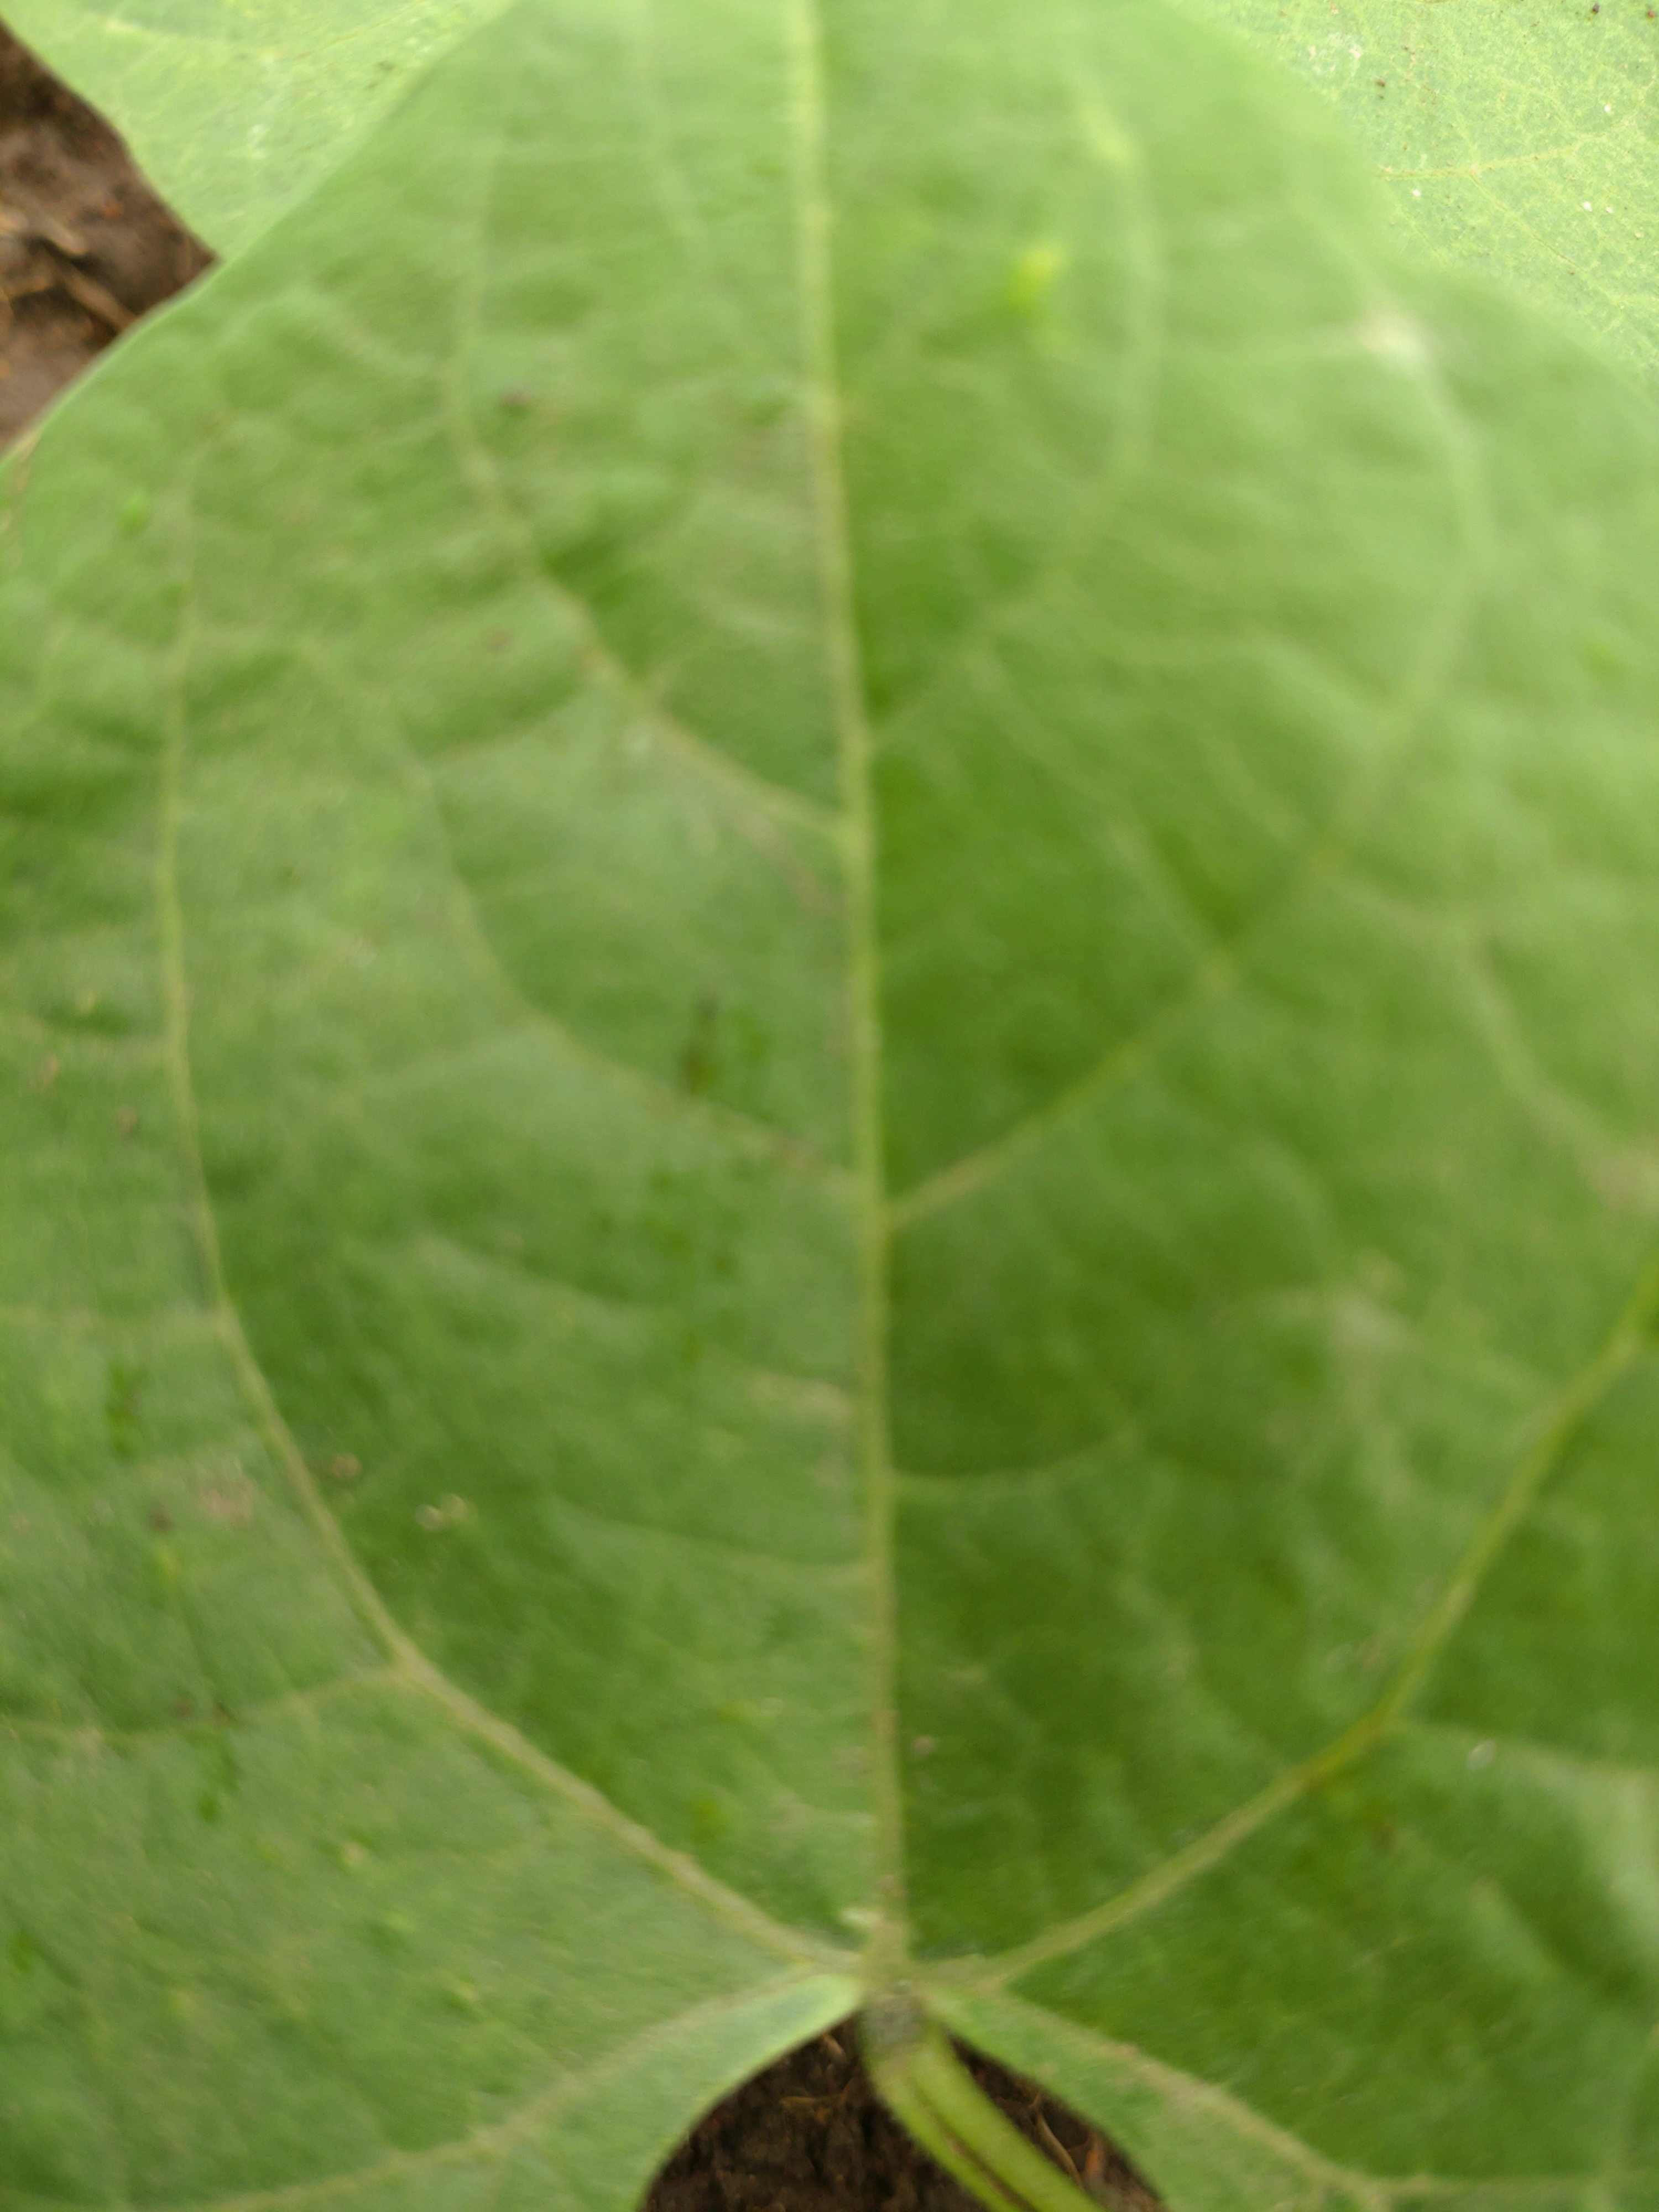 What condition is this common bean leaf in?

healthy
